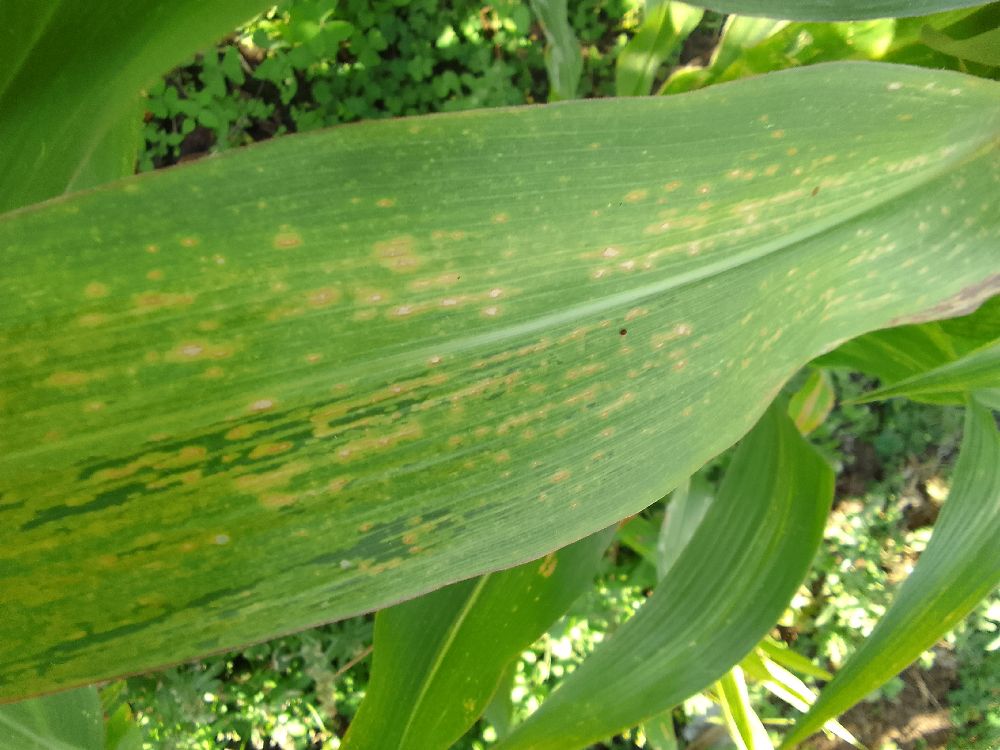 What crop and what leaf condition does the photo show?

maize, maize lethal necrosis
